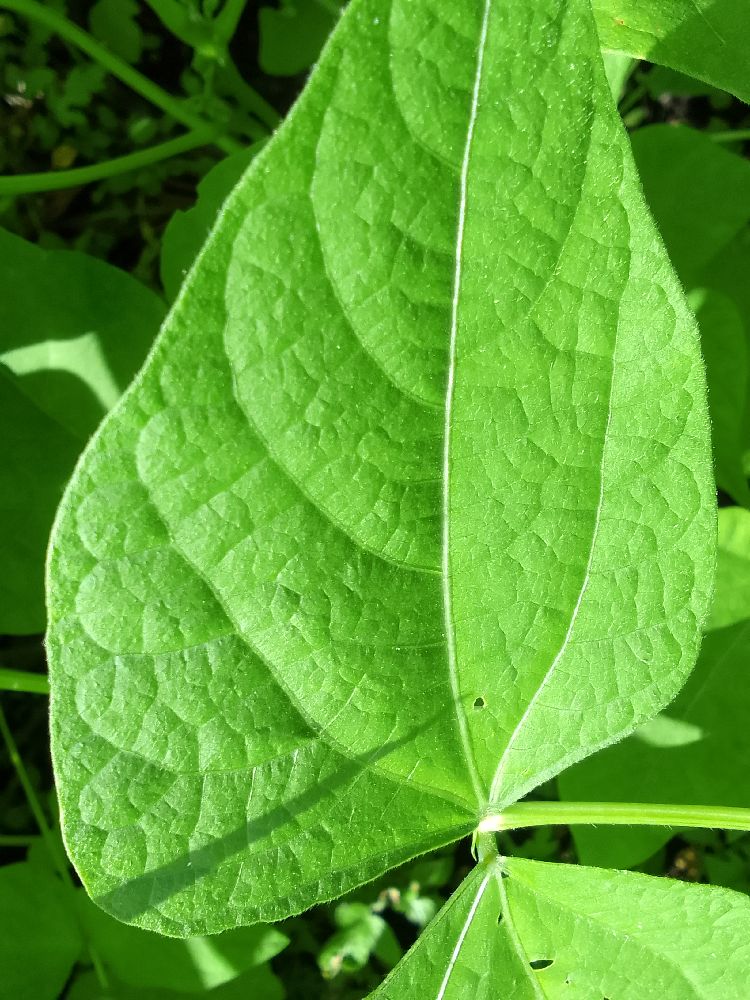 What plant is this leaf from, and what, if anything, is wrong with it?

common bean, healthy
